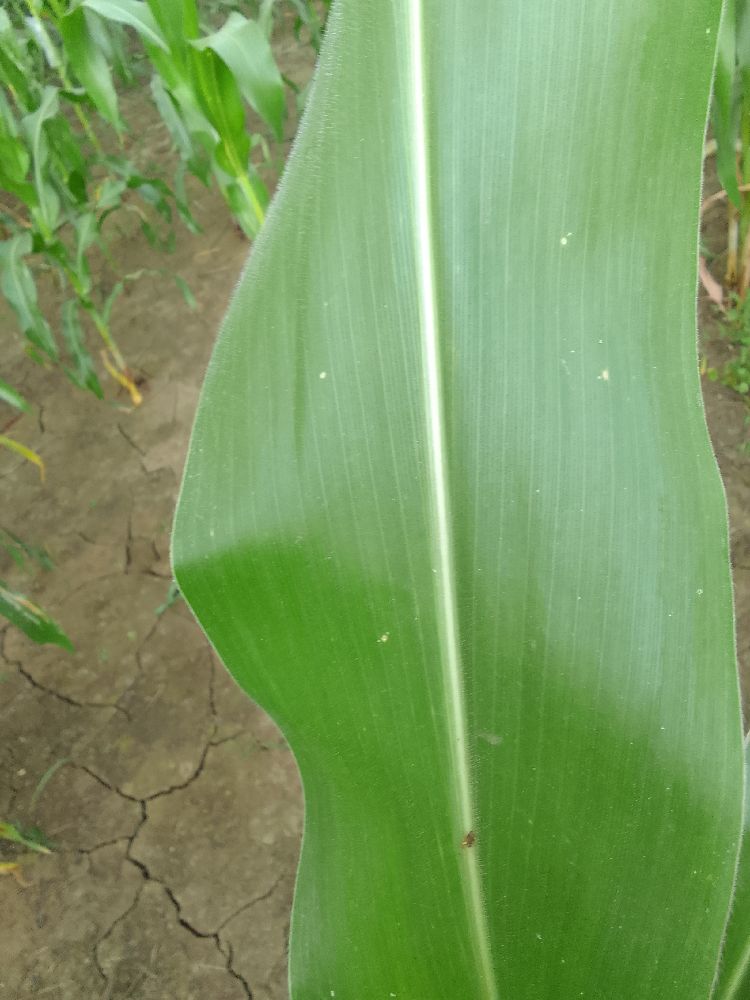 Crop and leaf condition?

maize, healthy
